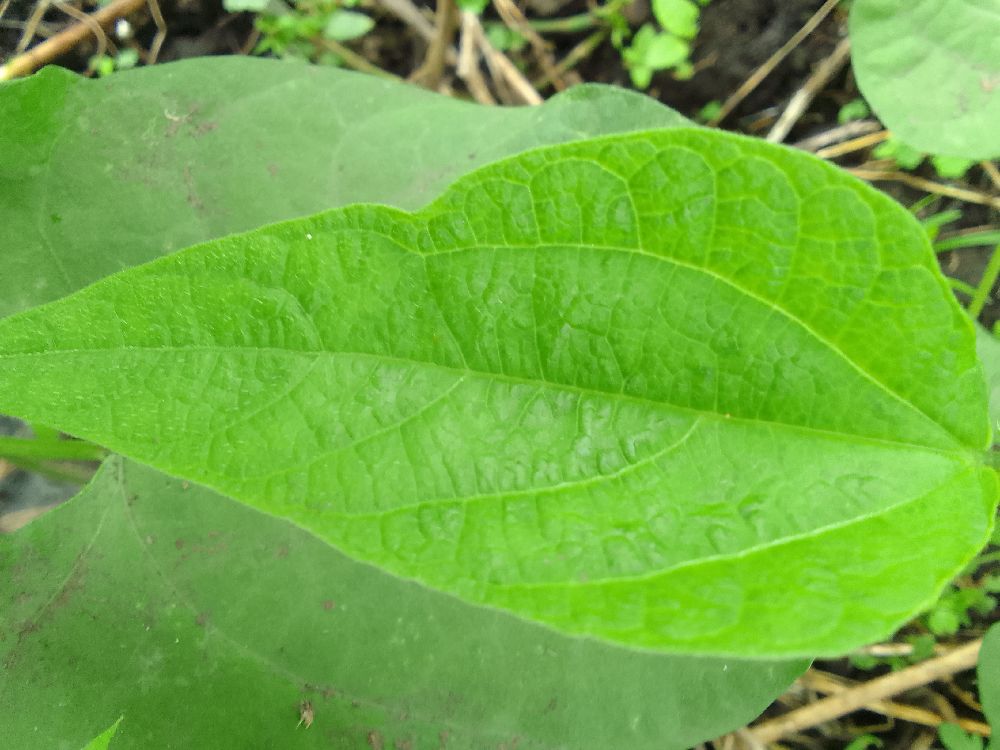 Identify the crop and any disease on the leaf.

common bean, healthy
